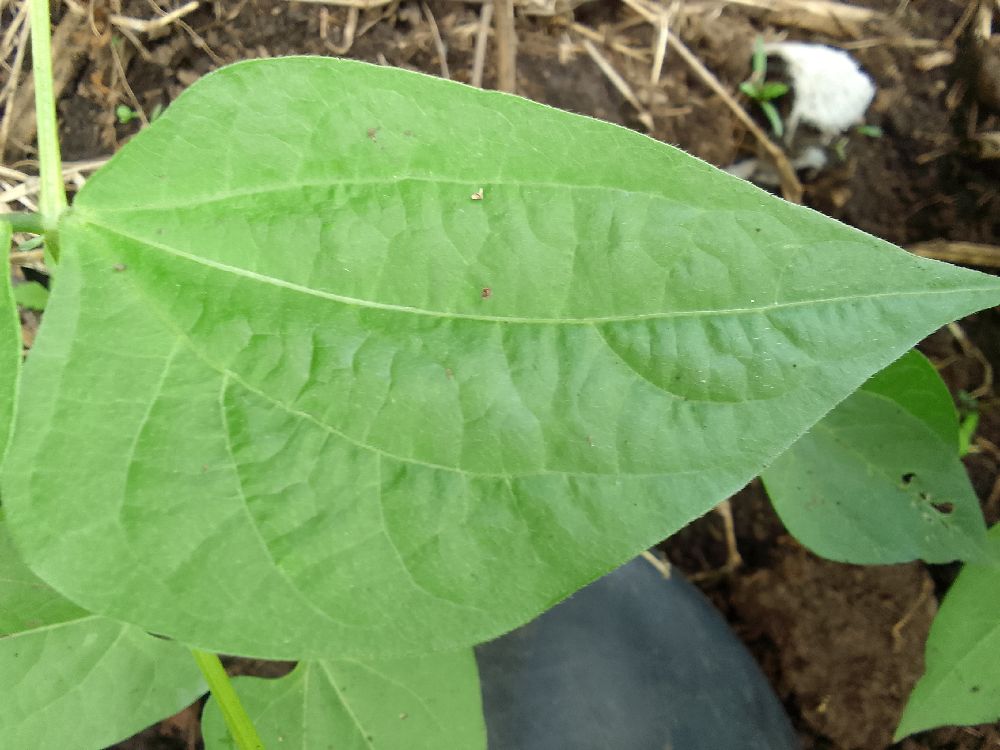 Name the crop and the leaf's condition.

common bean, healthy
